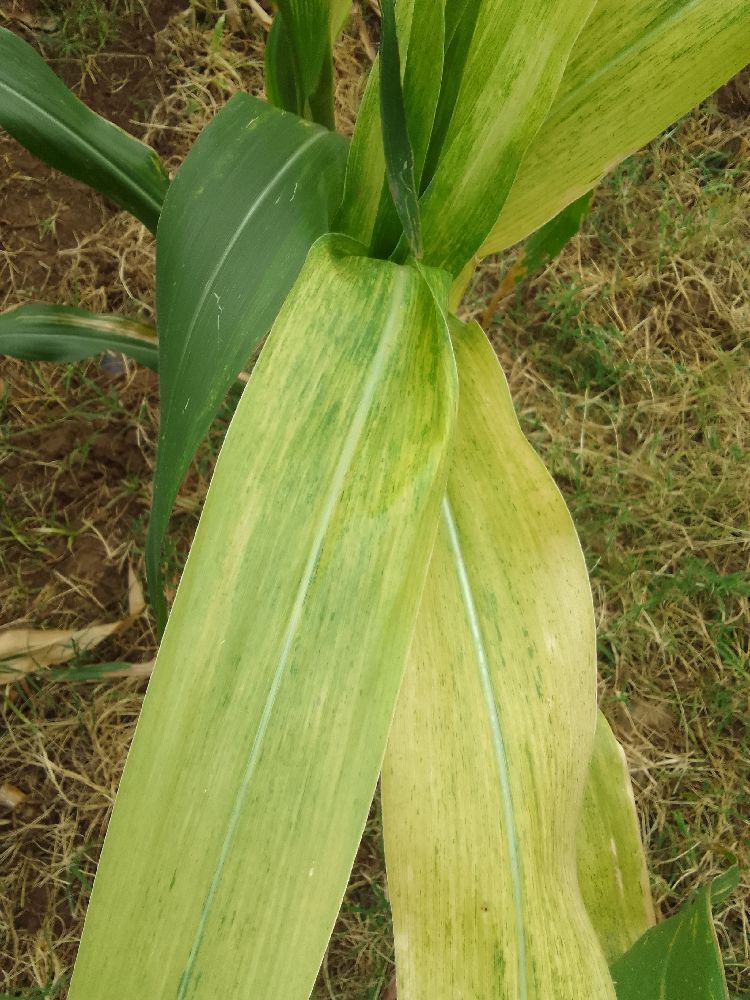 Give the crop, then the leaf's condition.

maize, maize lethal necrosis
